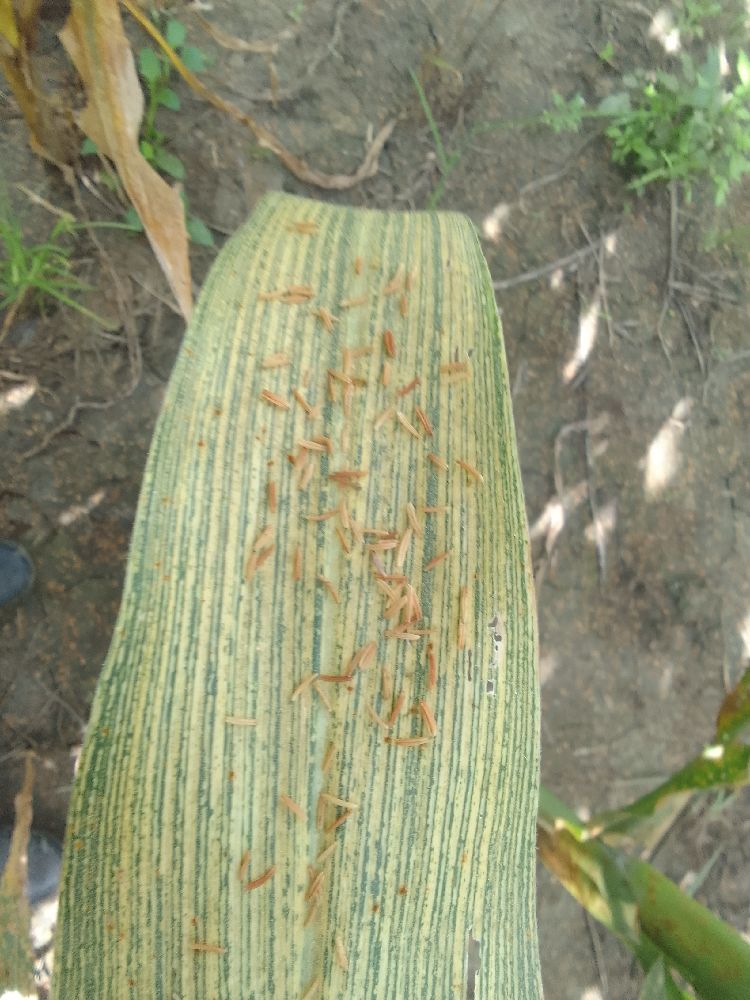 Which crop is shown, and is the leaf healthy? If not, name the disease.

maize, maize streak virus
